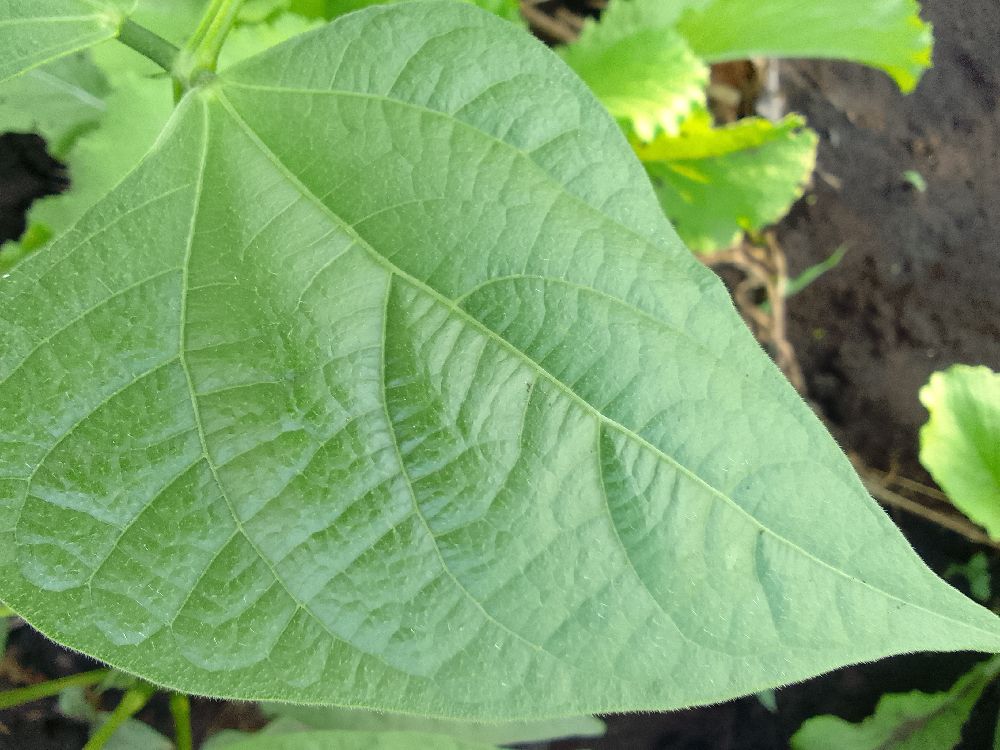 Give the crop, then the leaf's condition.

common bean, healthy
